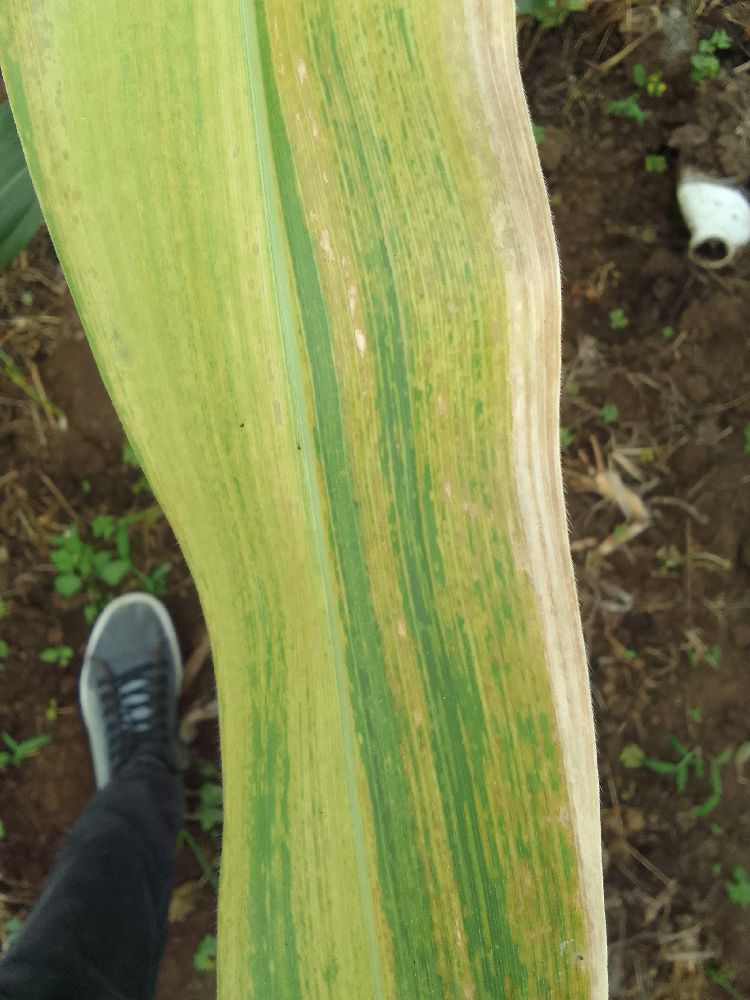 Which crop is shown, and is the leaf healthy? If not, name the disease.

maize, maize lethal necrosis
